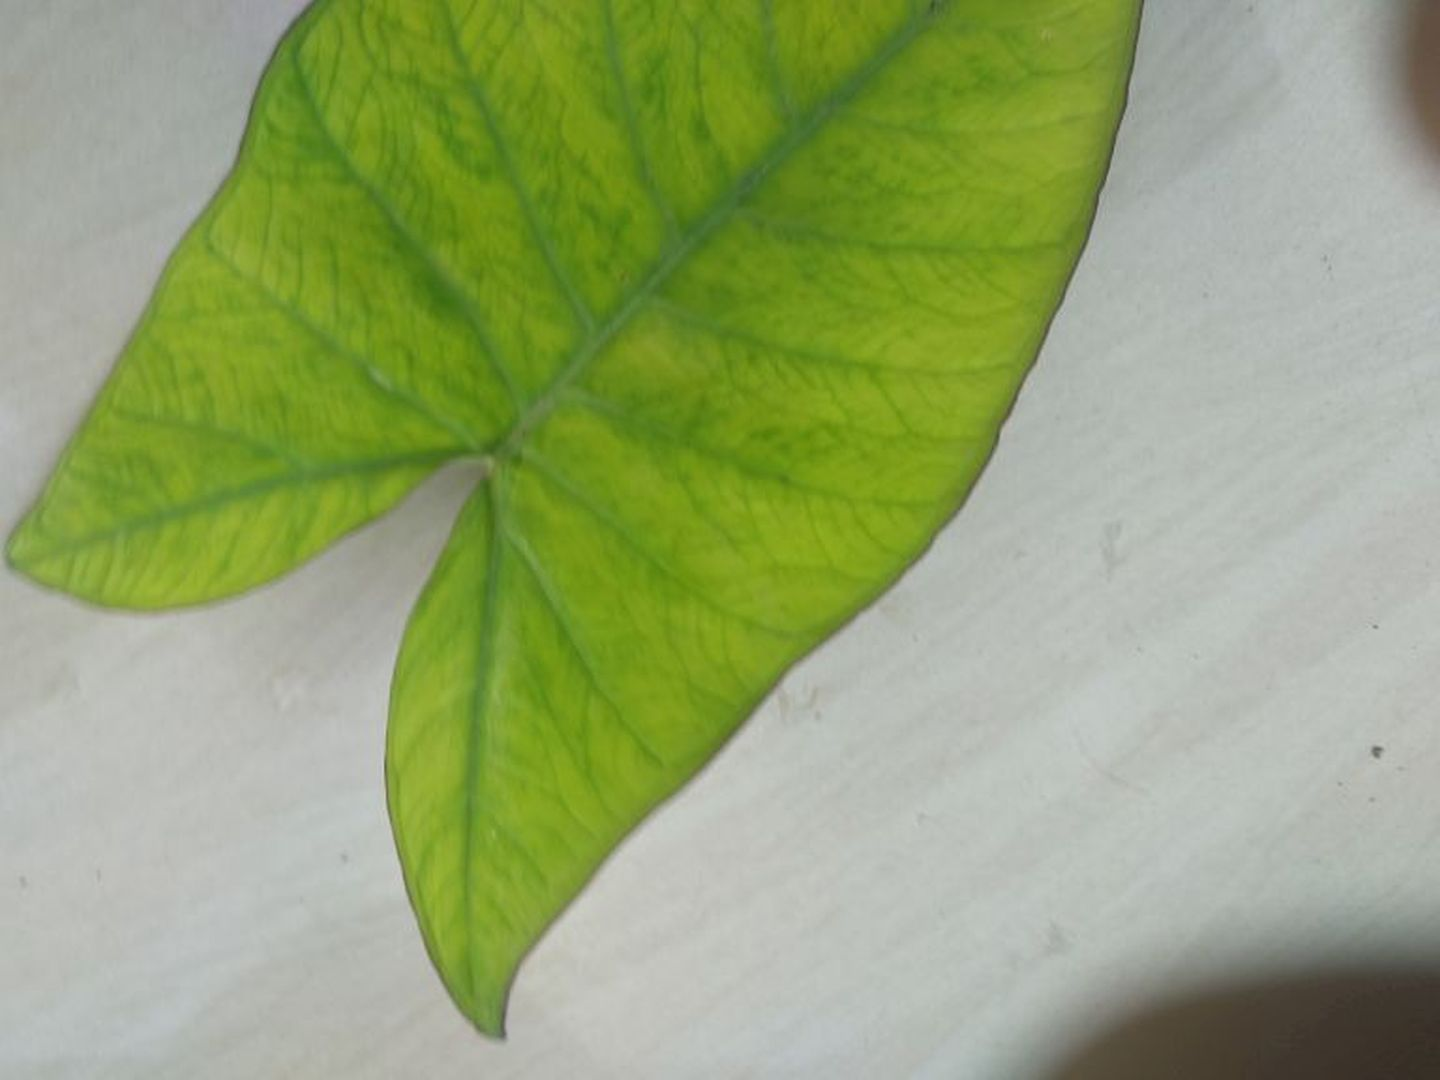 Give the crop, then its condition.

taro, mosaic
